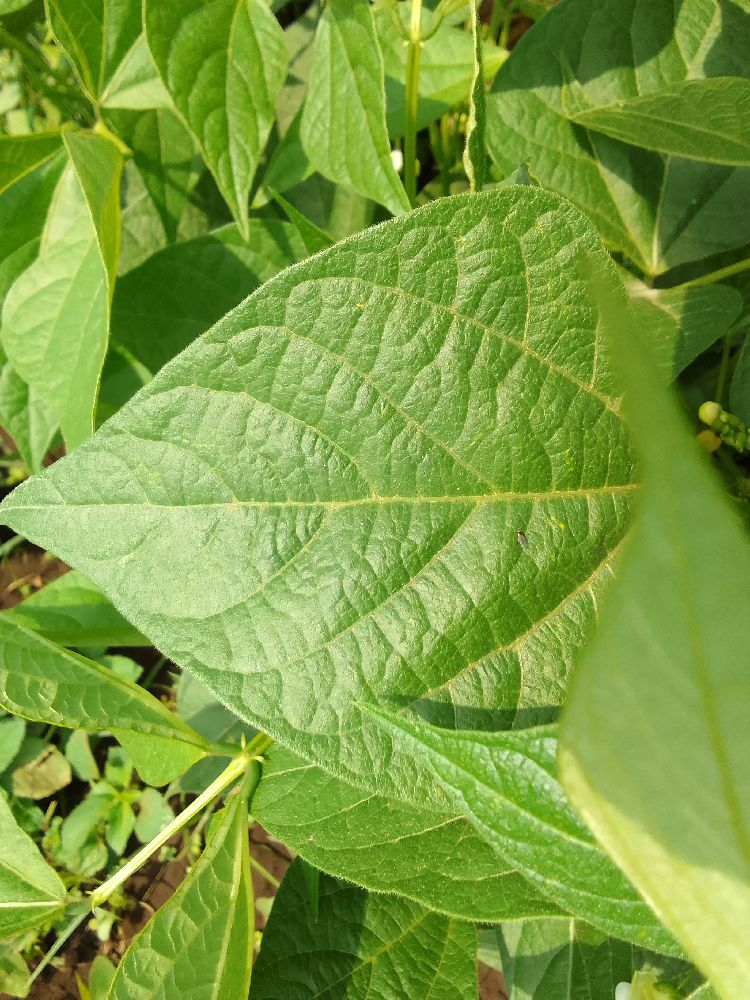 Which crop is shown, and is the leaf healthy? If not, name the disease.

common bean, healthy
